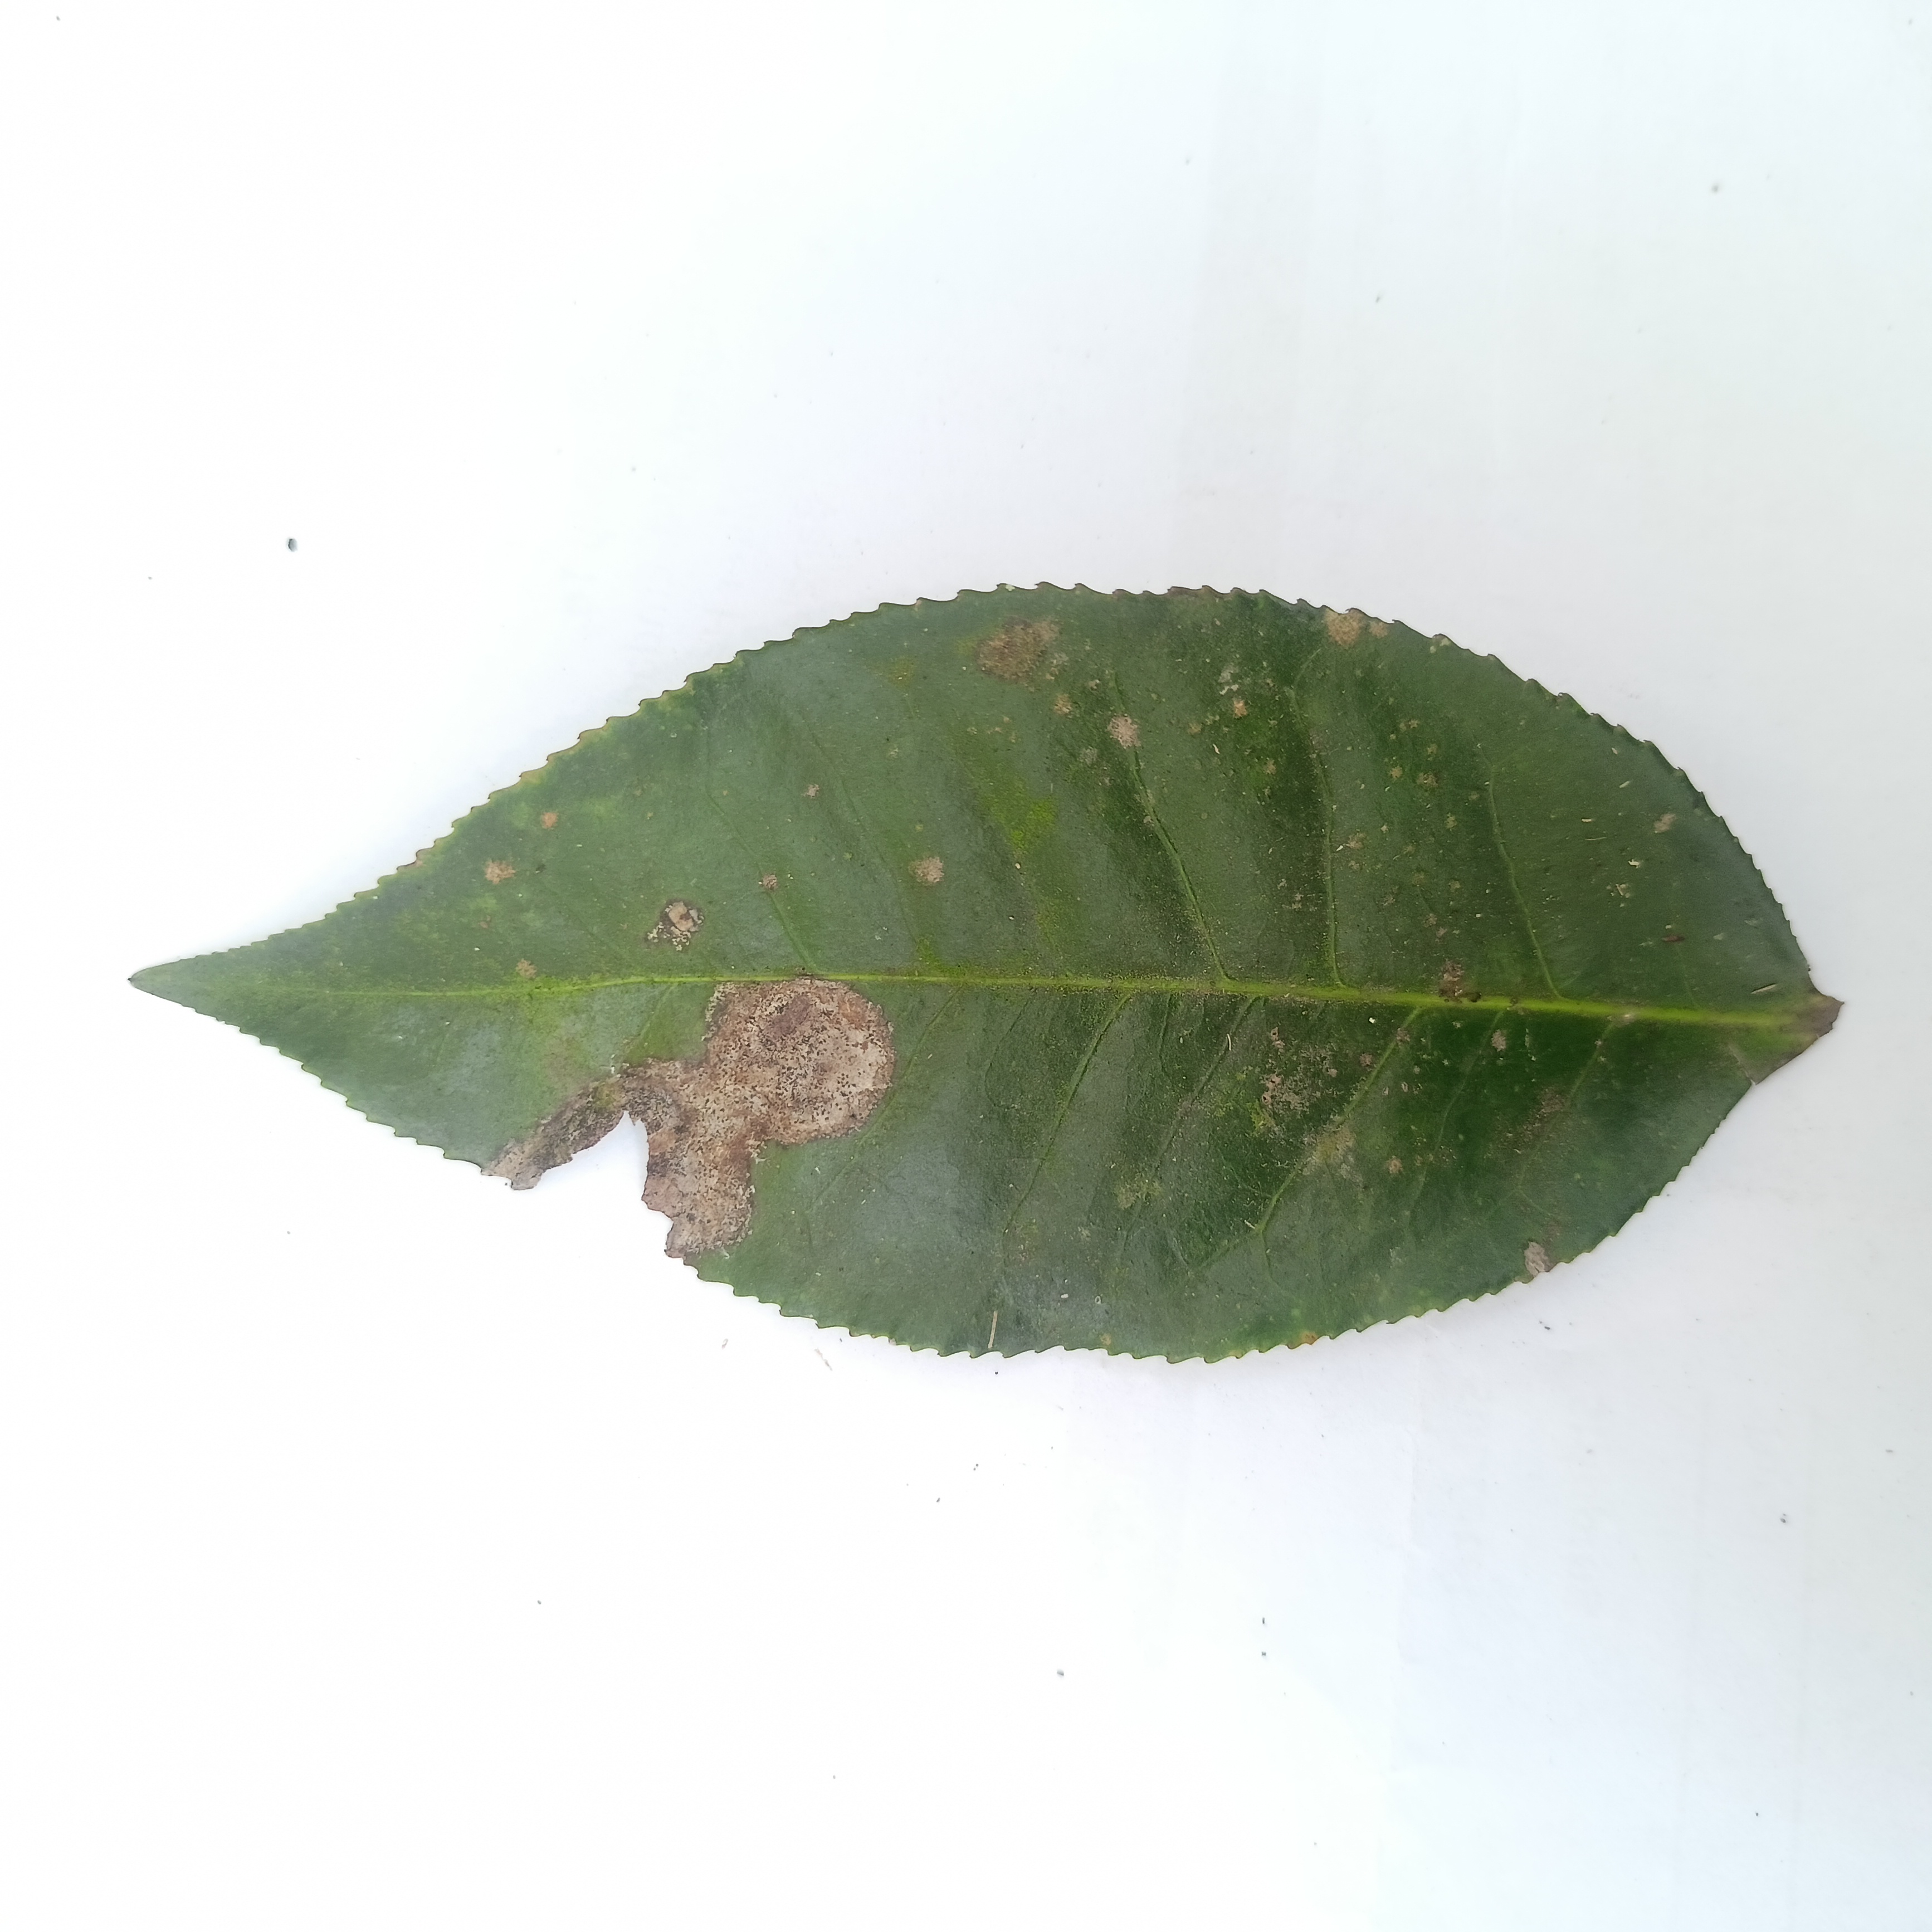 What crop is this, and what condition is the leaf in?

tea, brown blight
